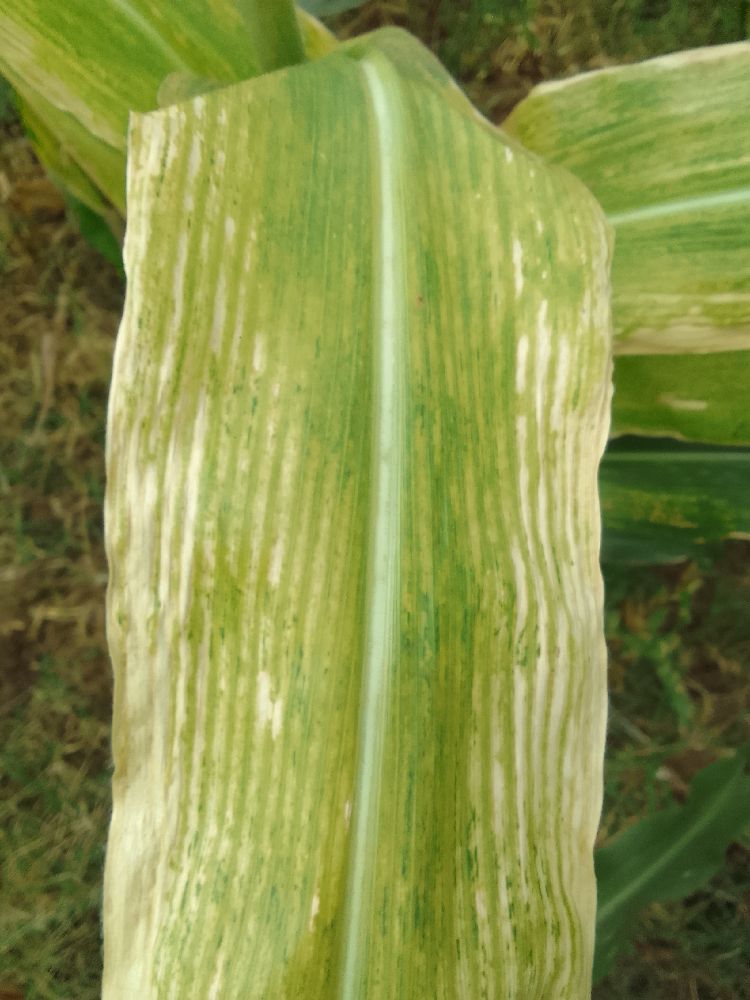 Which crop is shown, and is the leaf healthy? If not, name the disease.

maize, maize lethal necrosis
